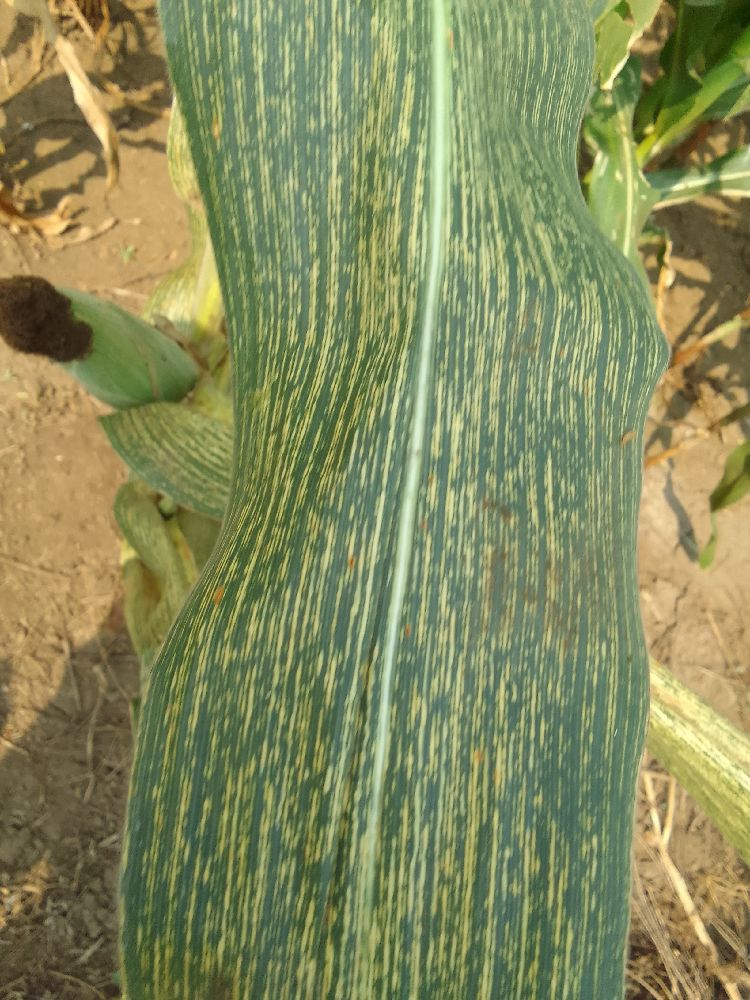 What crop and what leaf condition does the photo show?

maize, maize streak virus
